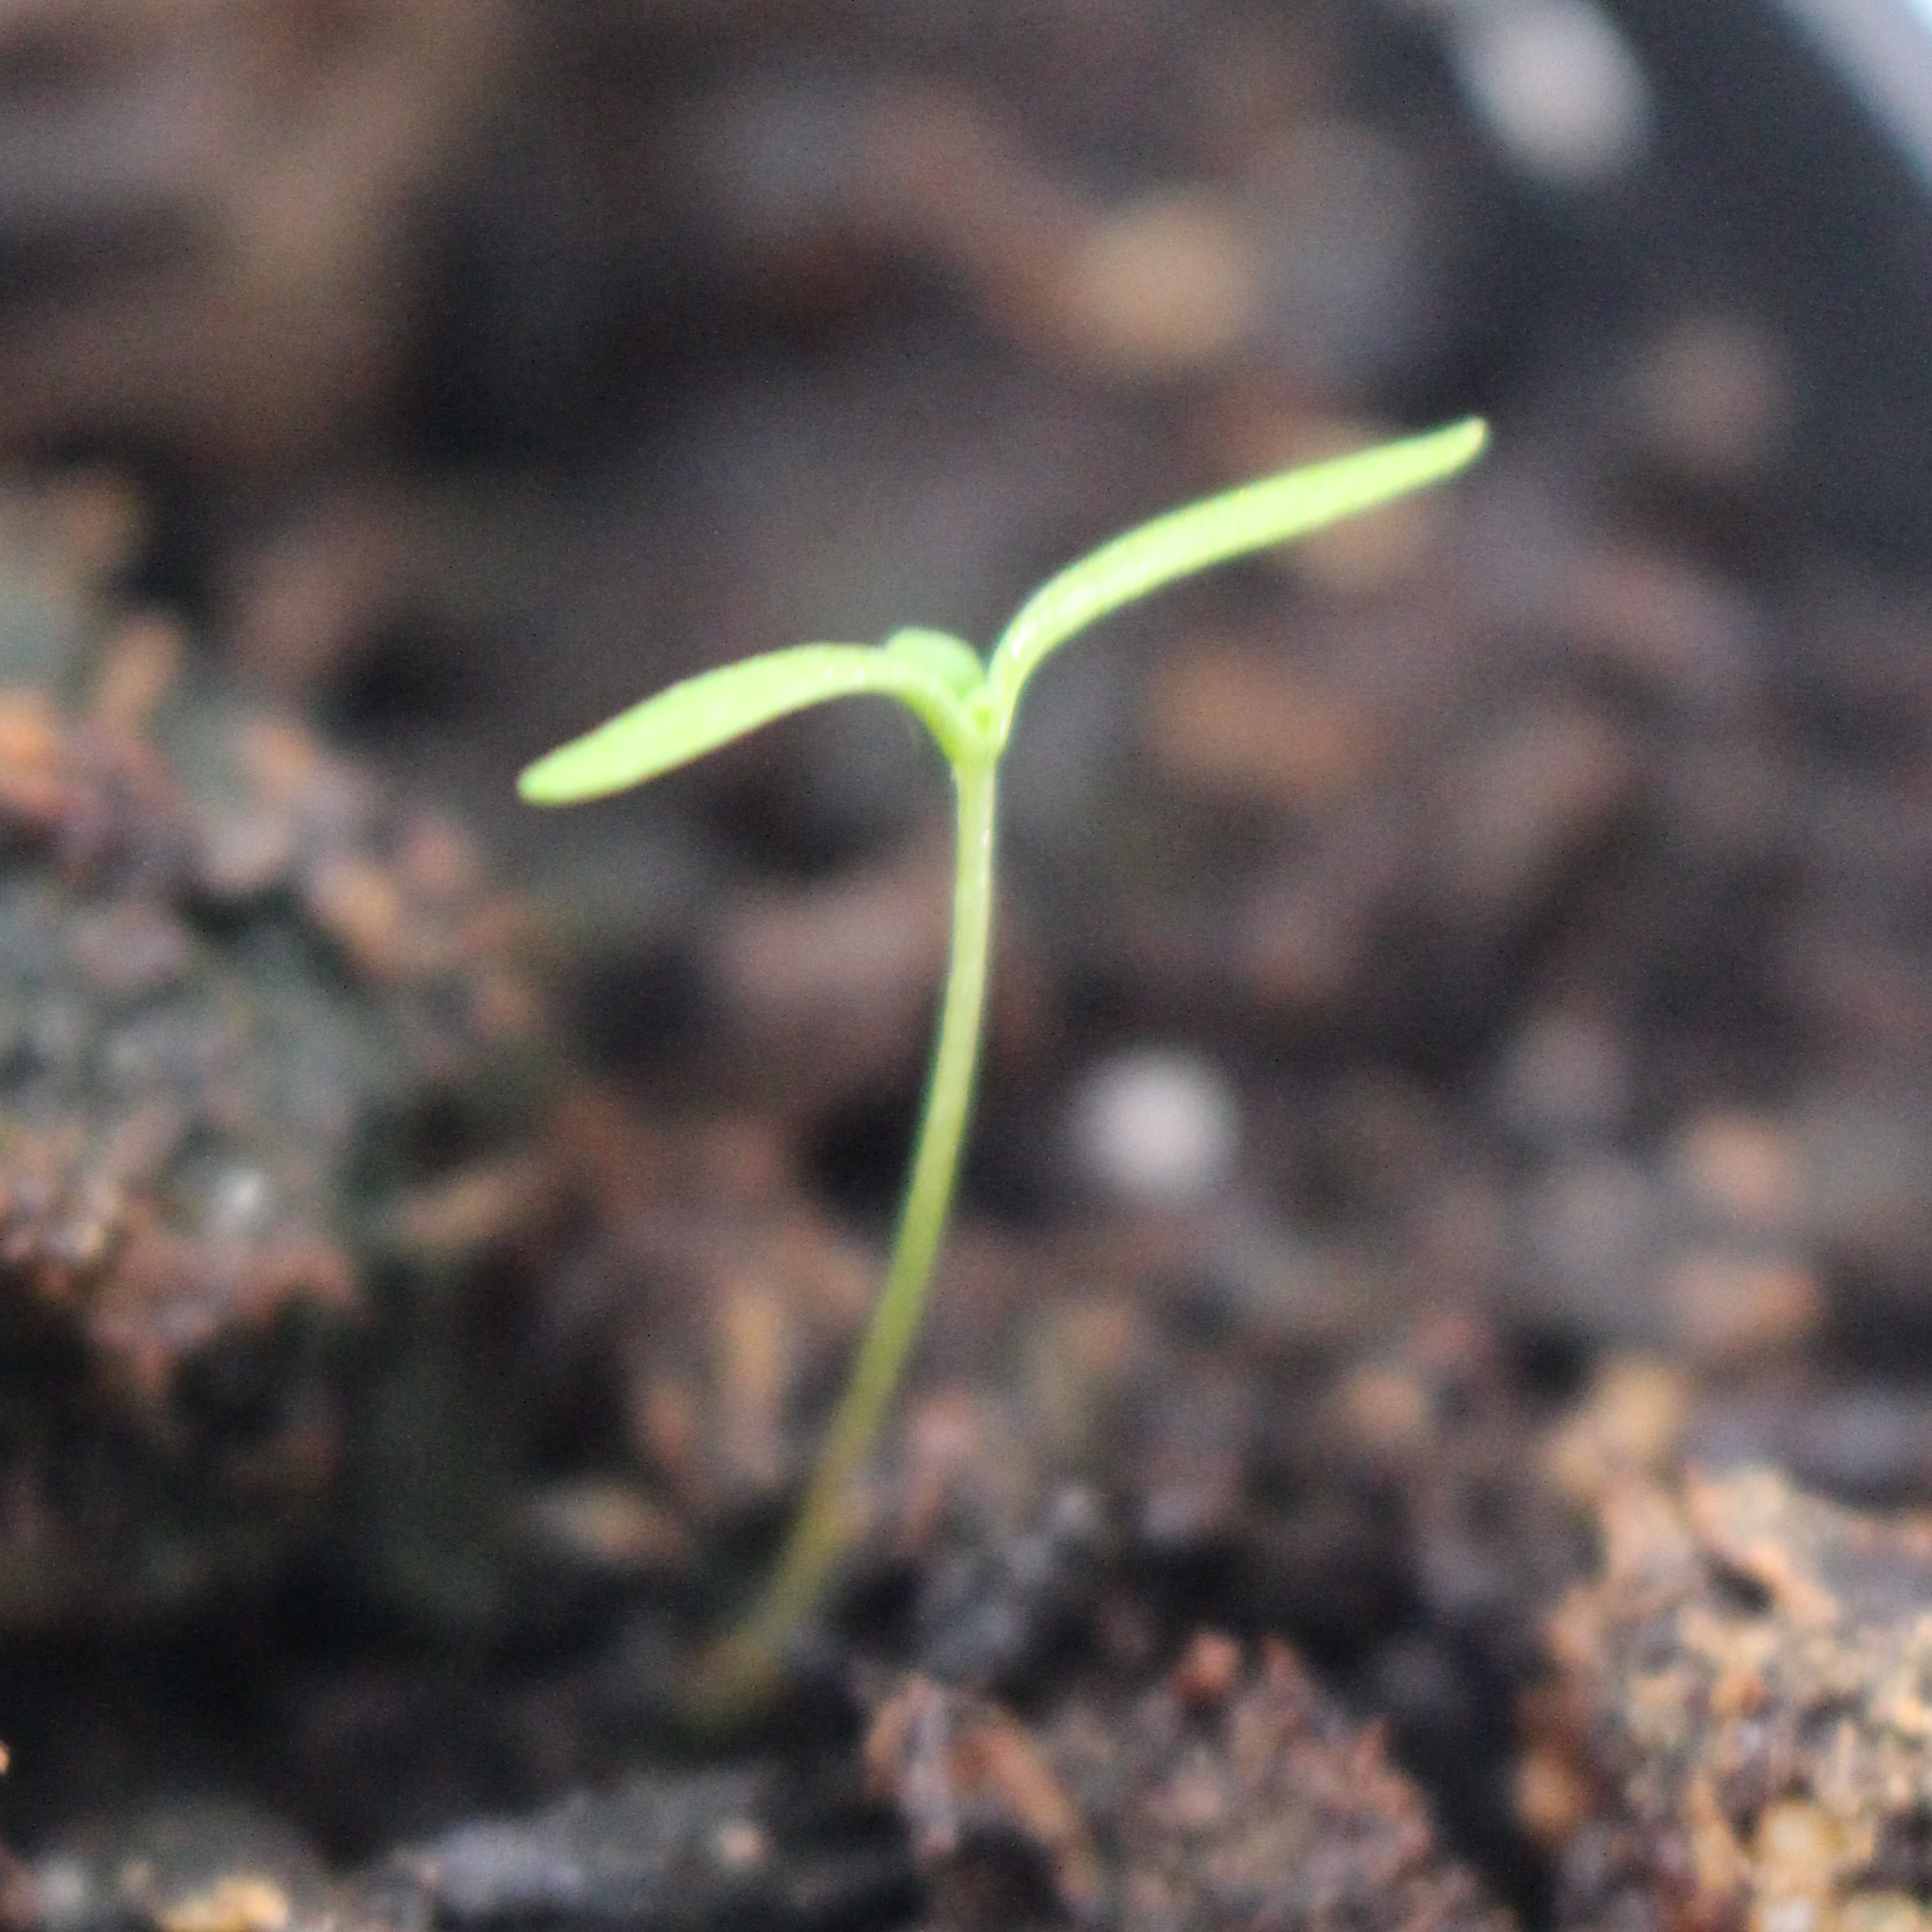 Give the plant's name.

Papaver rhoeas
